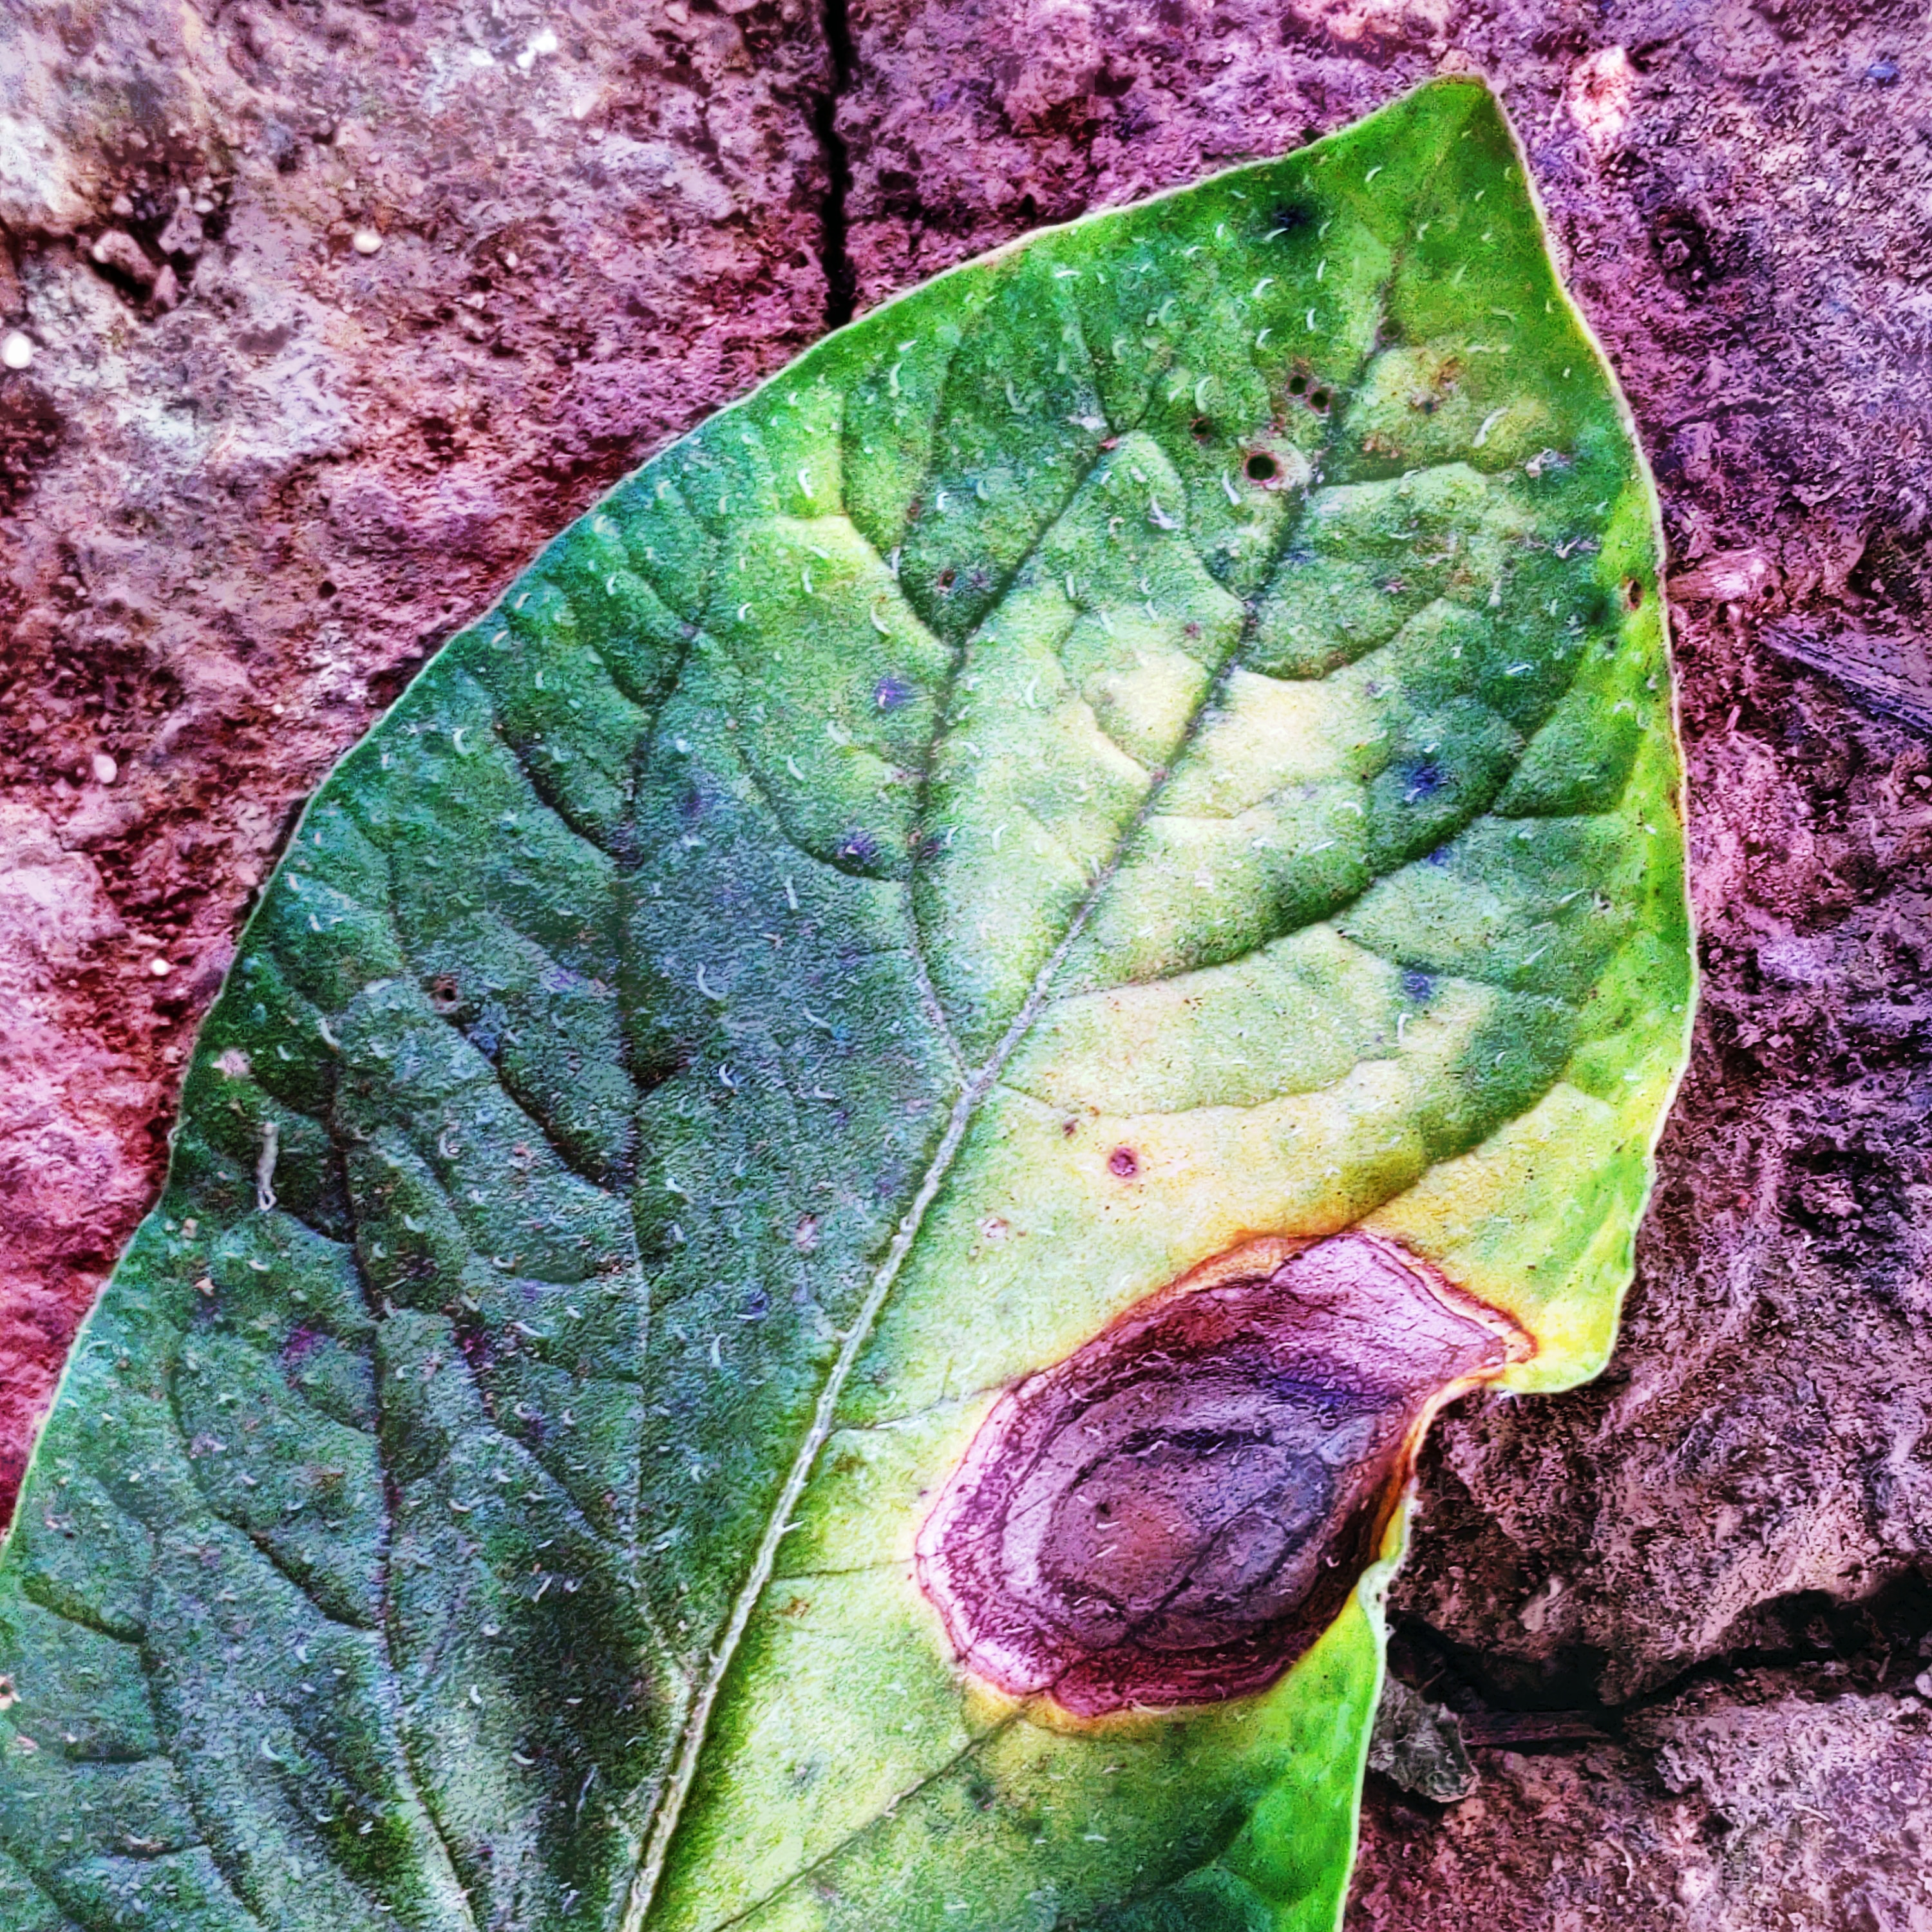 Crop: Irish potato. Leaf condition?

late blight
